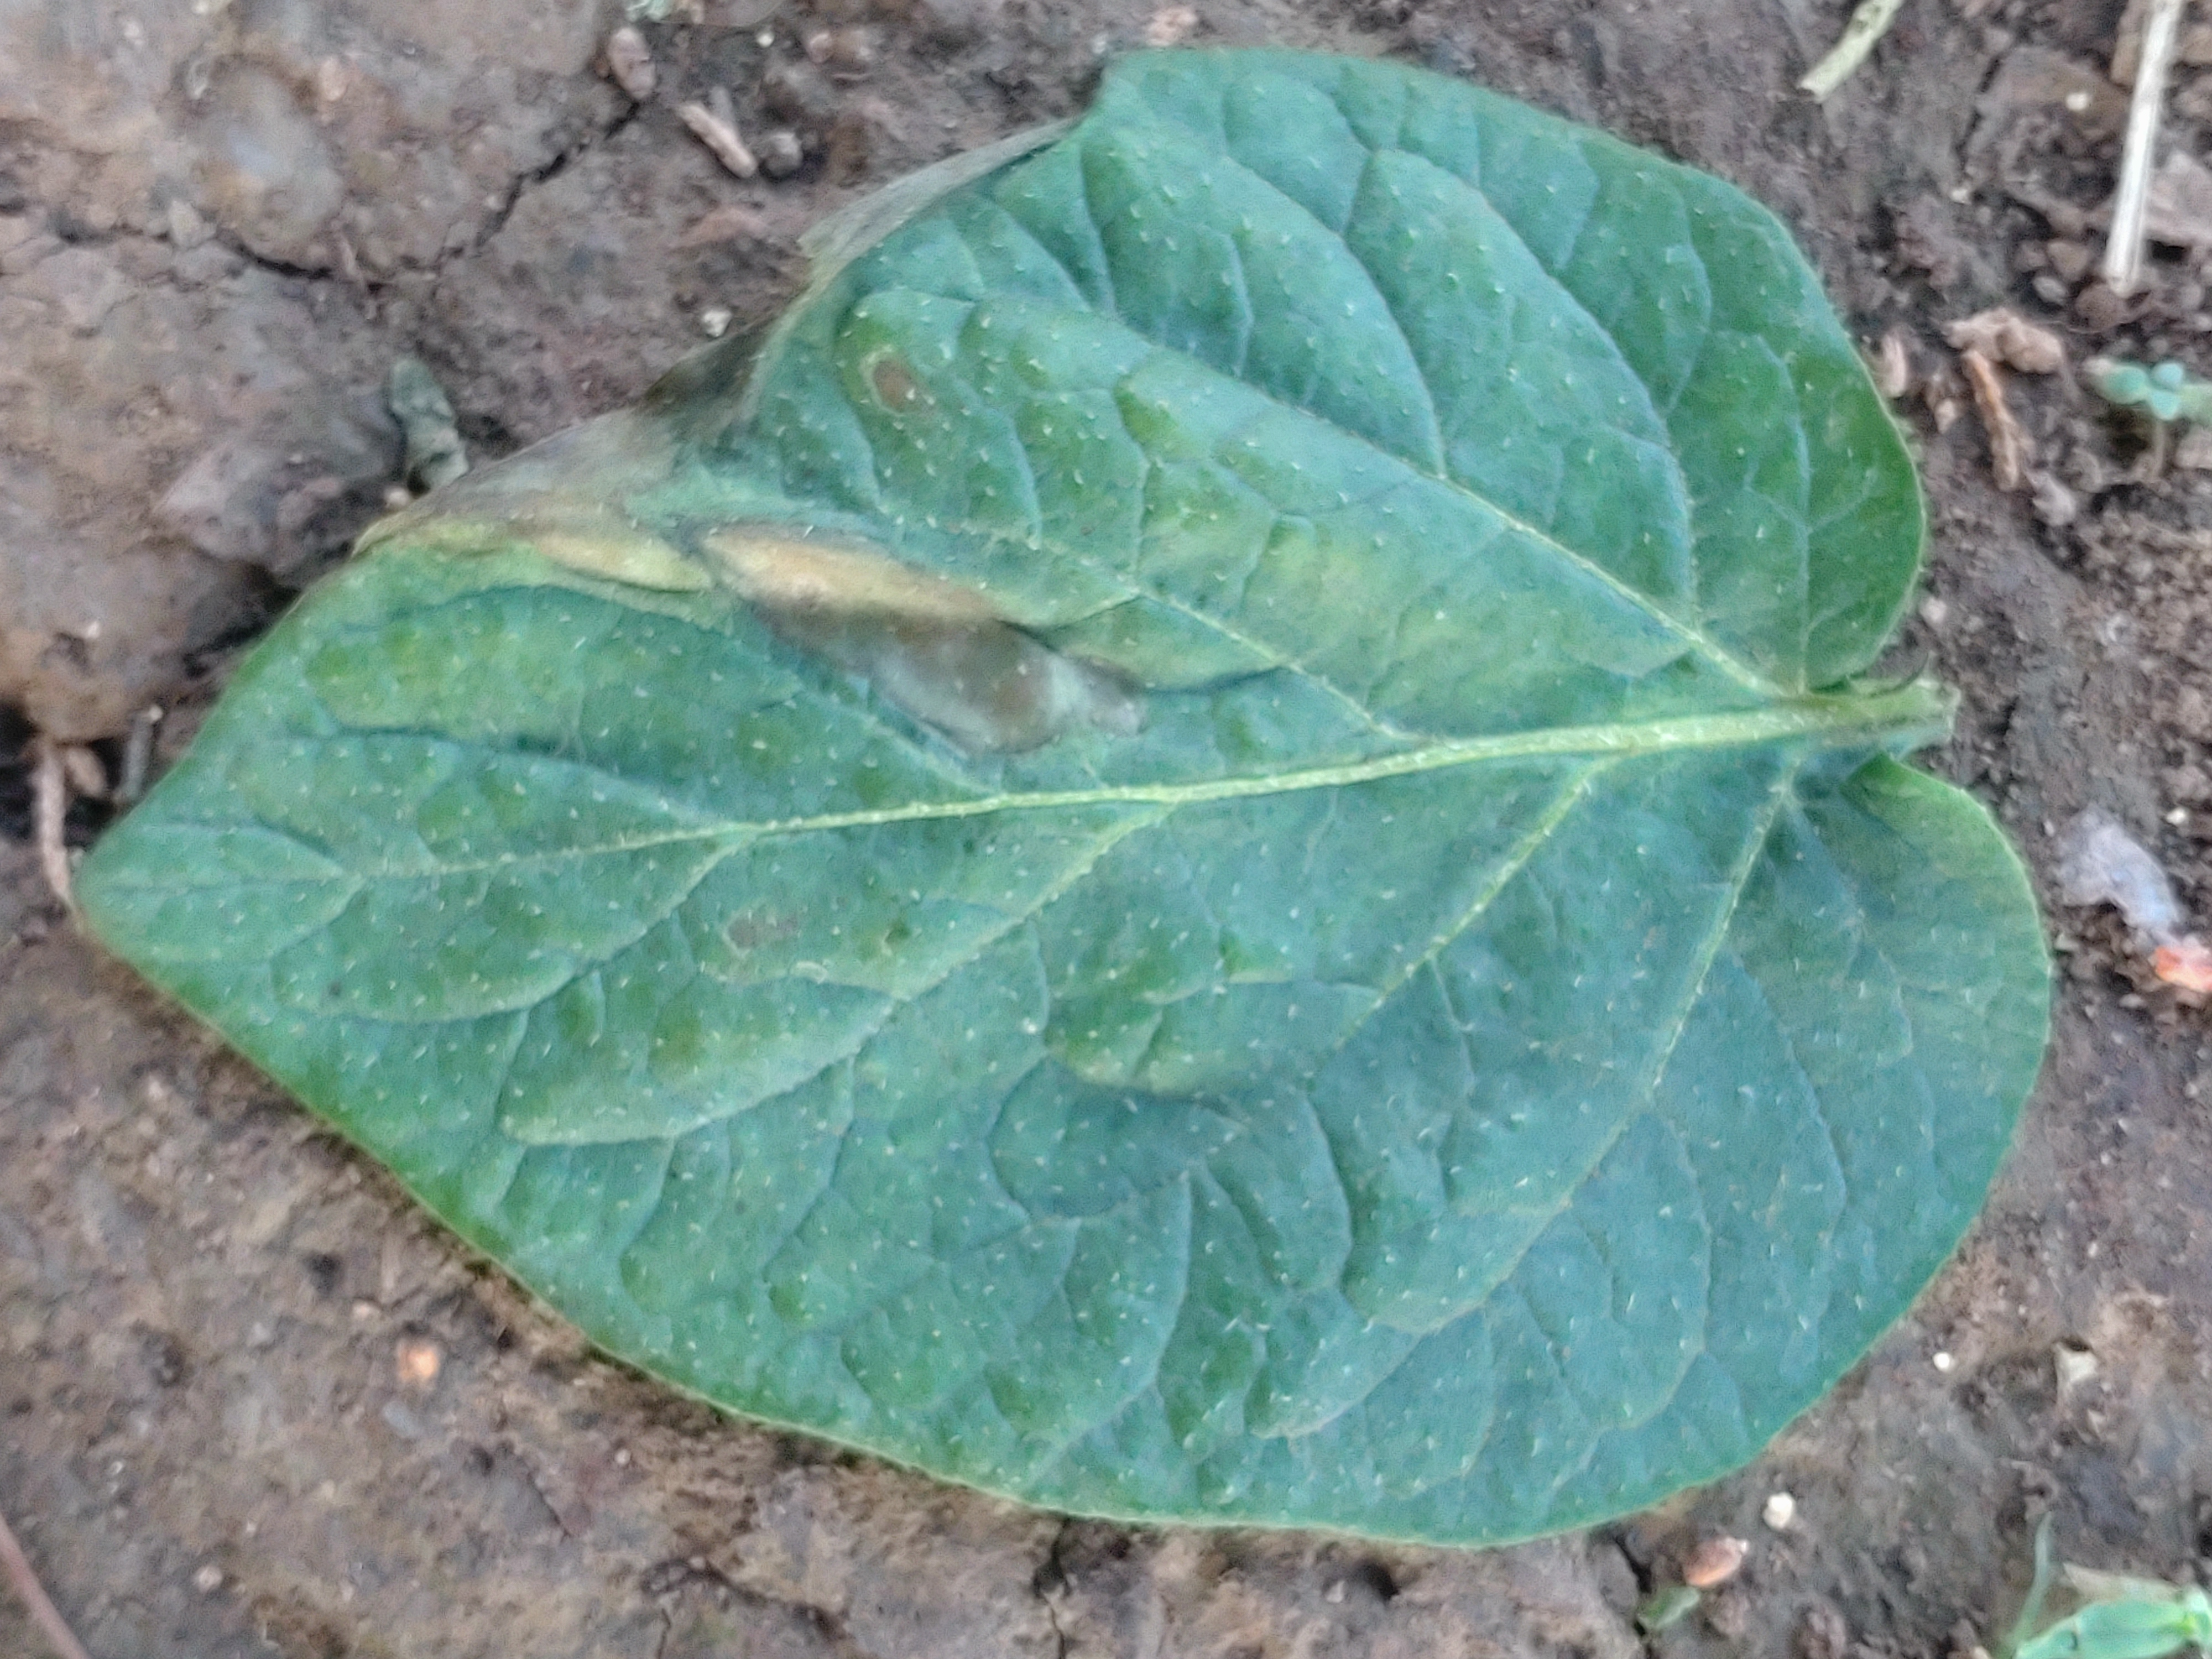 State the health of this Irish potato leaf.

early blight
